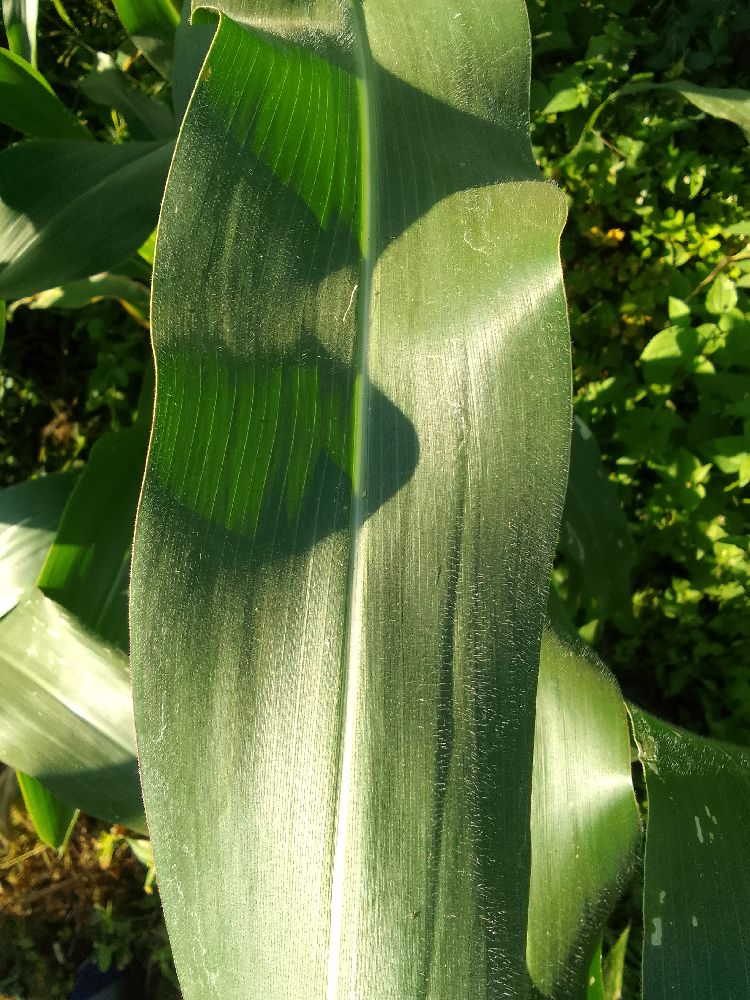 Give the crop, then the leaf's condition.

maize, healthy
